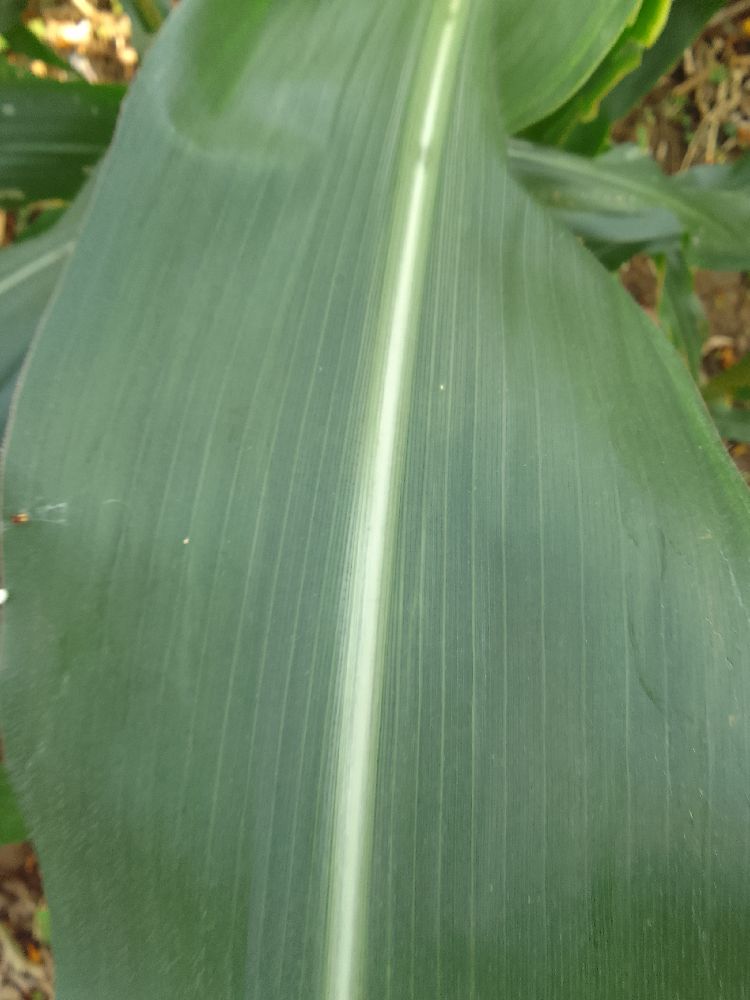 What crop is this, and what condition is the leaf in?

maize, healthy
